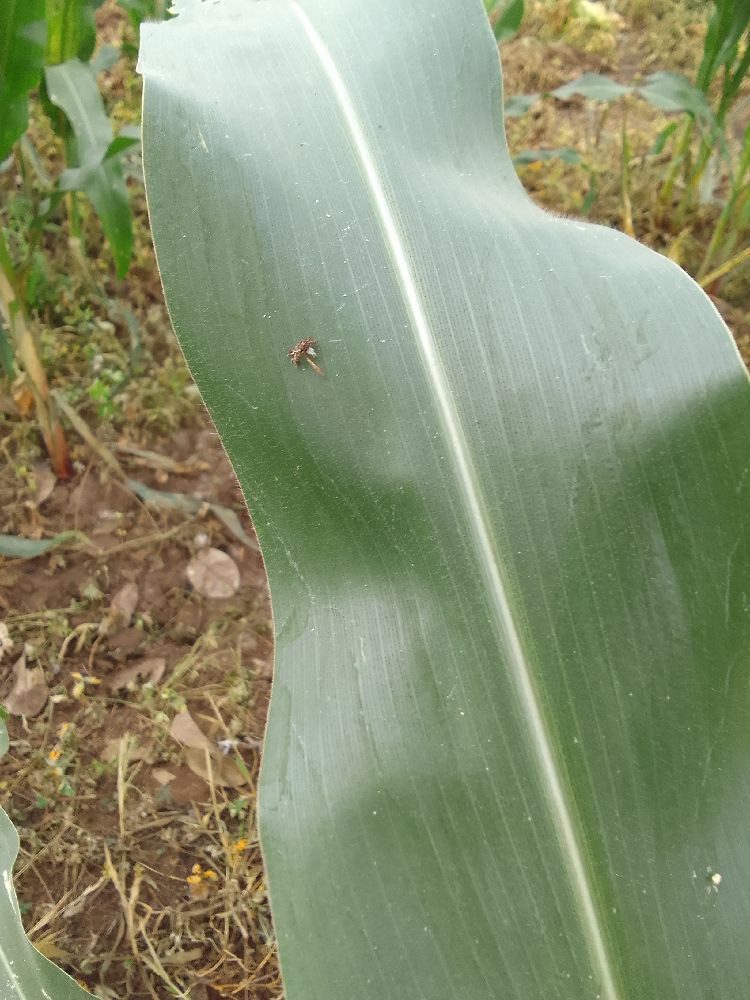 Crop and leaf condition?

maize, healthy
